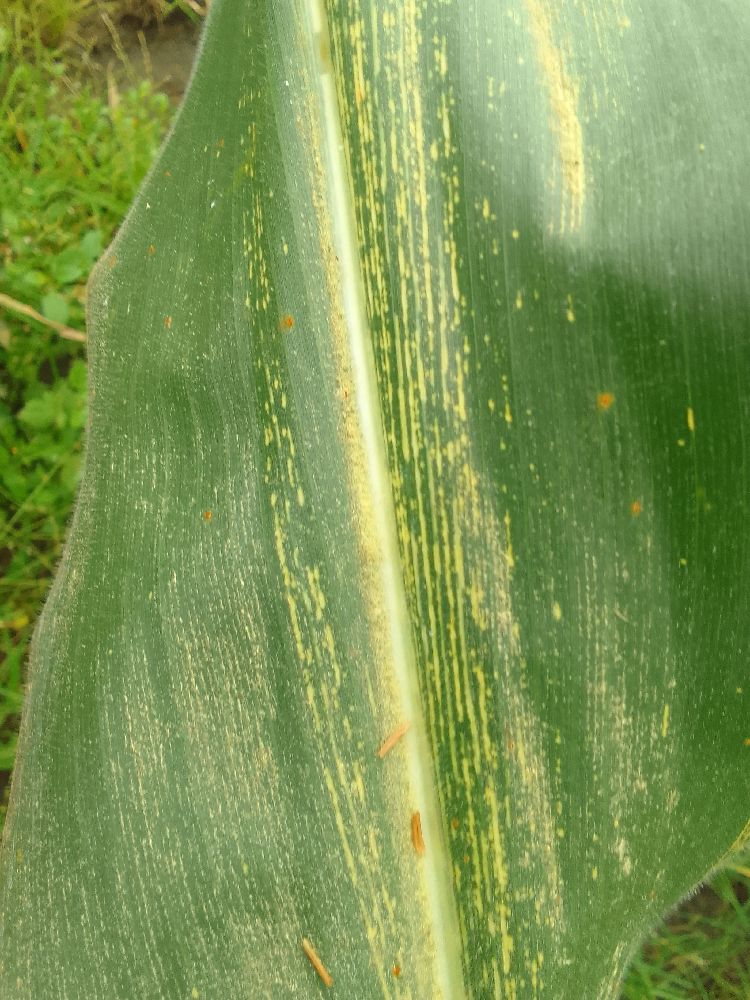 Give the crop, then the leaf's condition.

maize, maize streak virus
